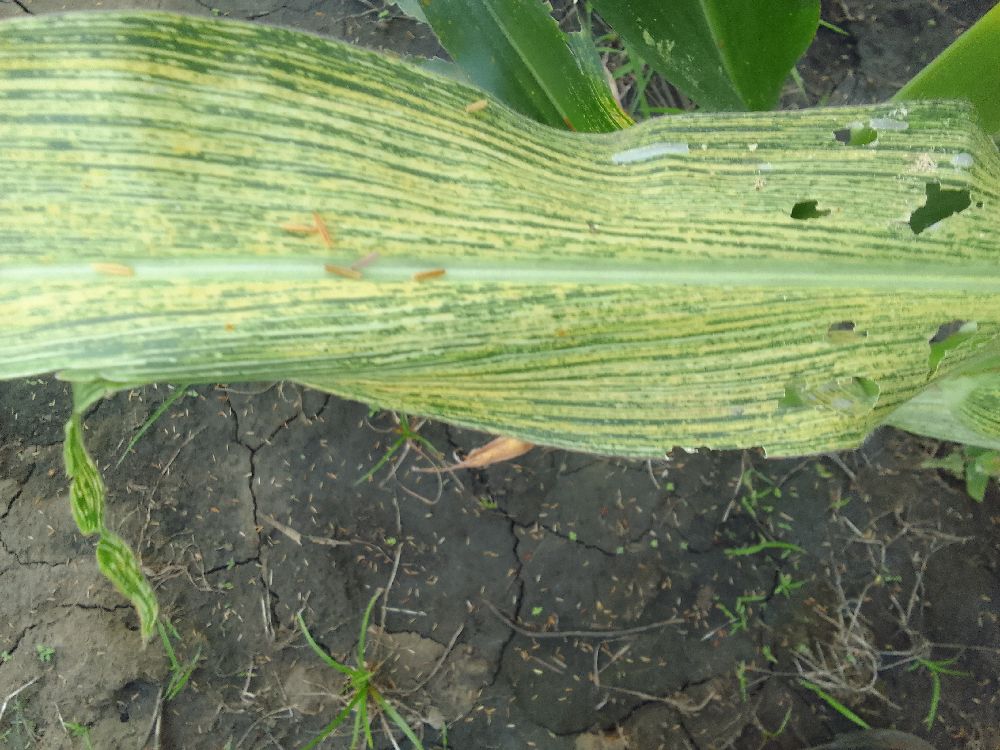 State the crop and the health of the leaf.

maize, maize streak virus
